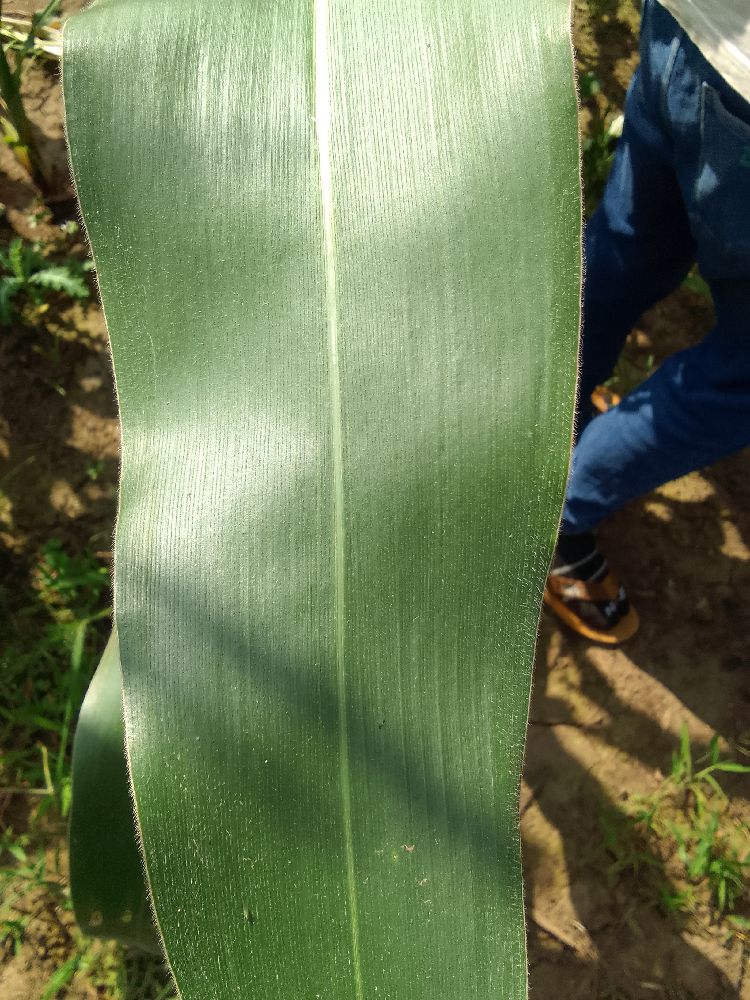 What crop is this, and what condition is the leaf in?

maize, healthy
